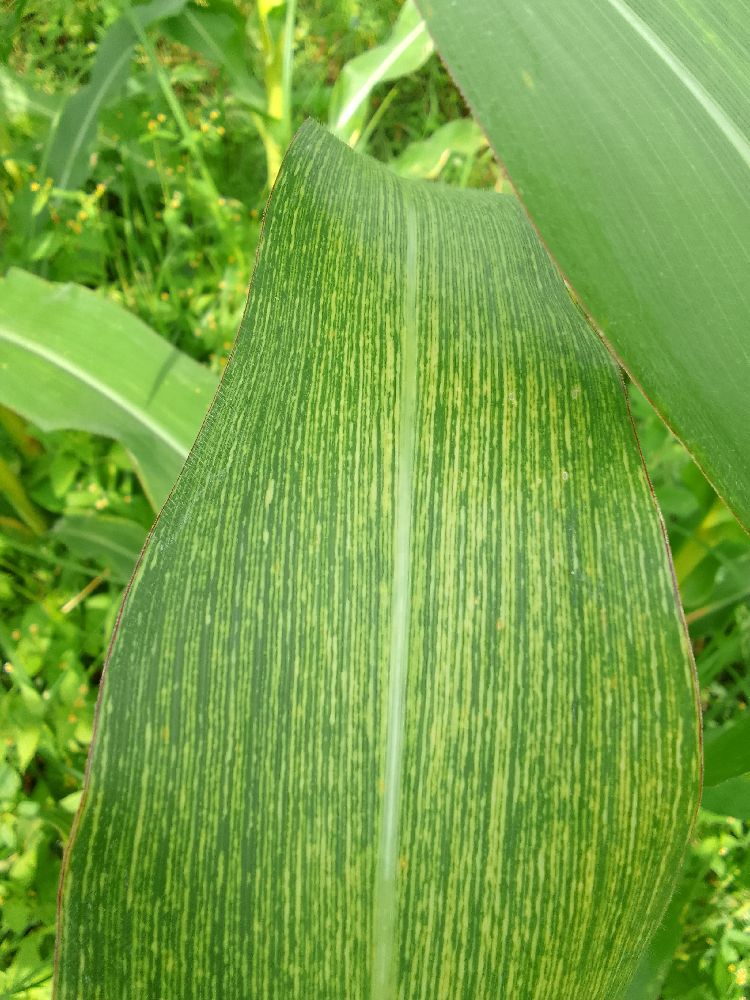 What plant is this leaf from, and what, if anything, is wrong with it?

maize, maize streak virus
